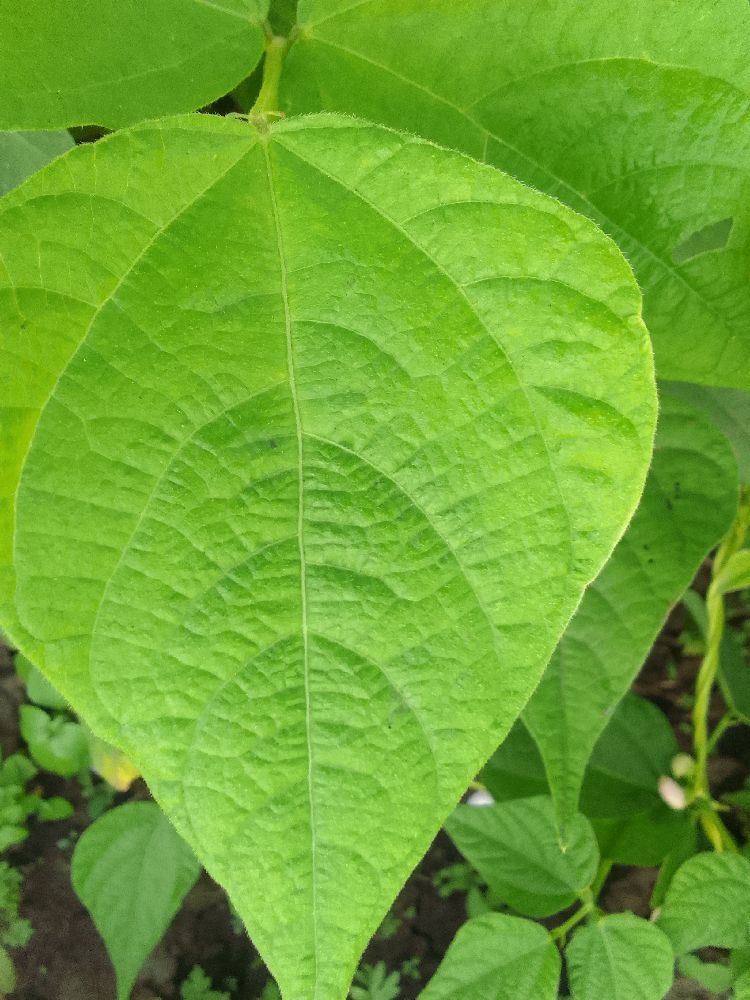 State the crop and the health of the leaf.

common bean, healthy
